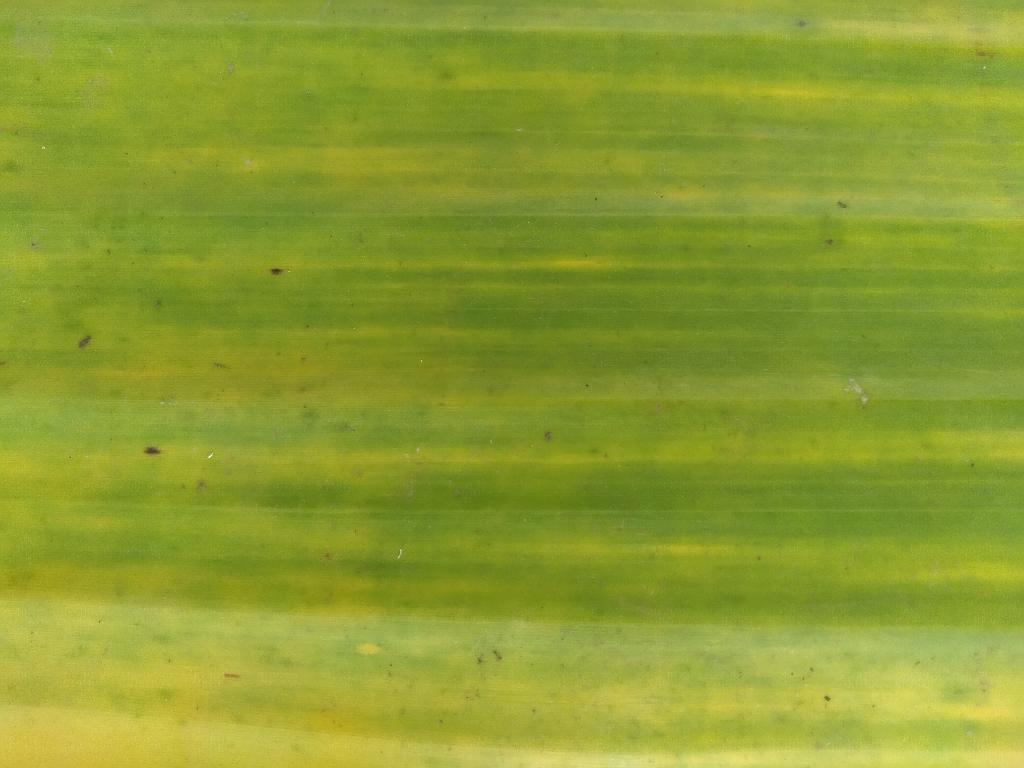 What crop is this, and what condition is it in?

banana, fusarium wilt race 1
